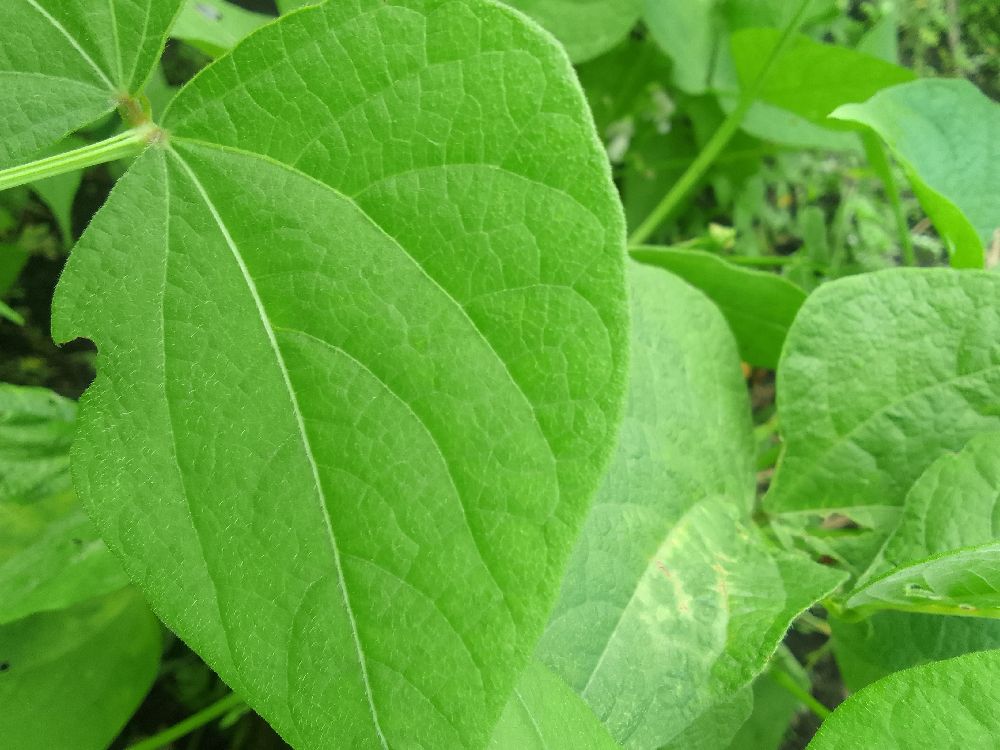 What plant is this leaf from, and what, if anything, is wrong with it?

common bean, healthy
